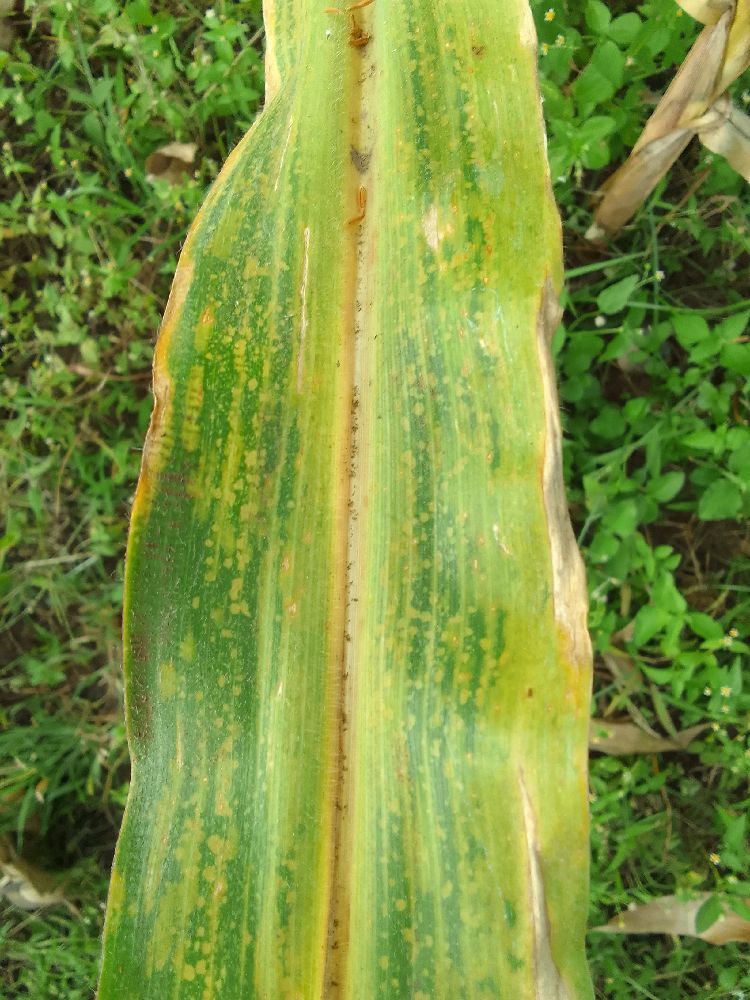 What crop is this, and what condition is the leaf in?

maize, maize lethal necrosis
